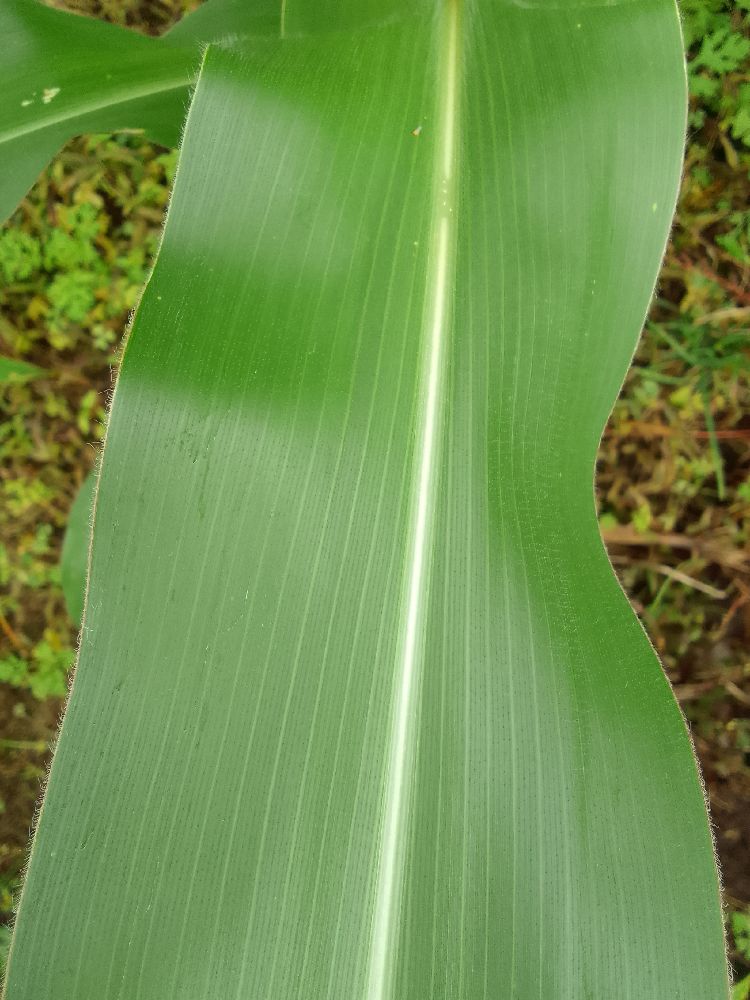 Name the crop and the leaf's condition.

maize, healthy
